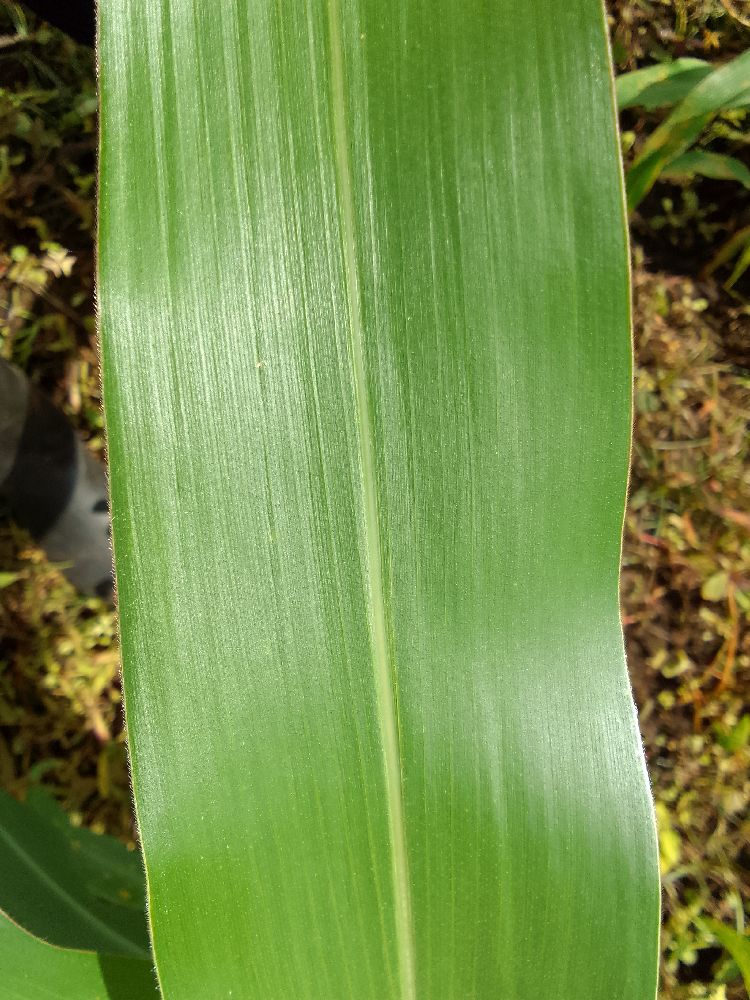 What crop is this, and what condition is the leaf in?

maize, healthy
